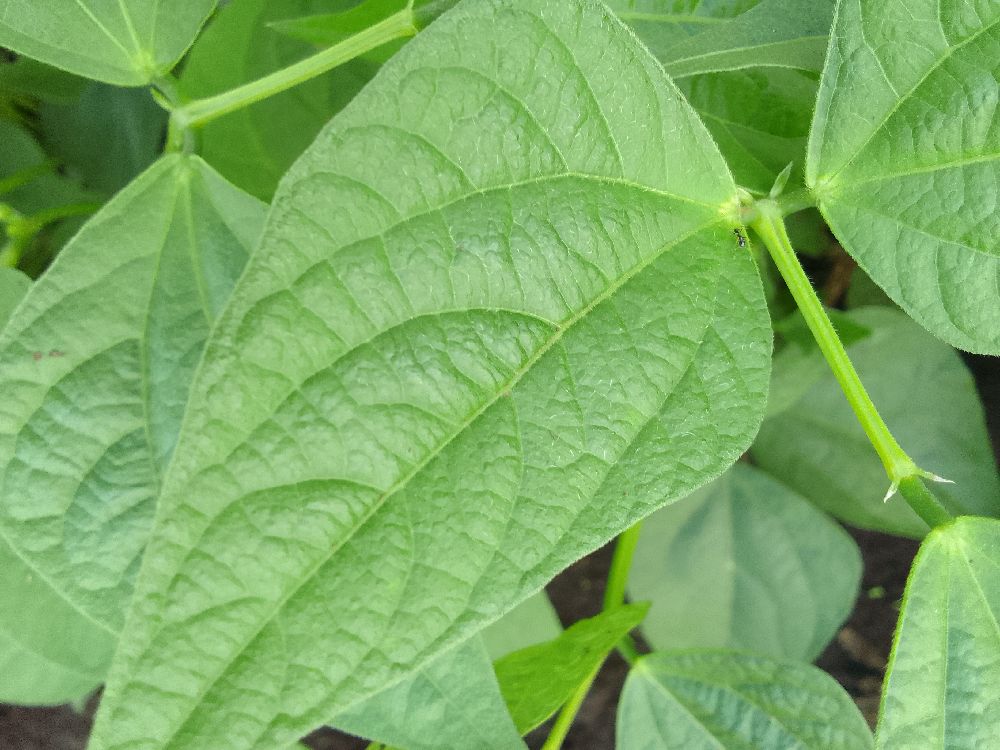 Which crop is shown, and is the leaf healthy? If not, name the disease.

common bean, healthy
